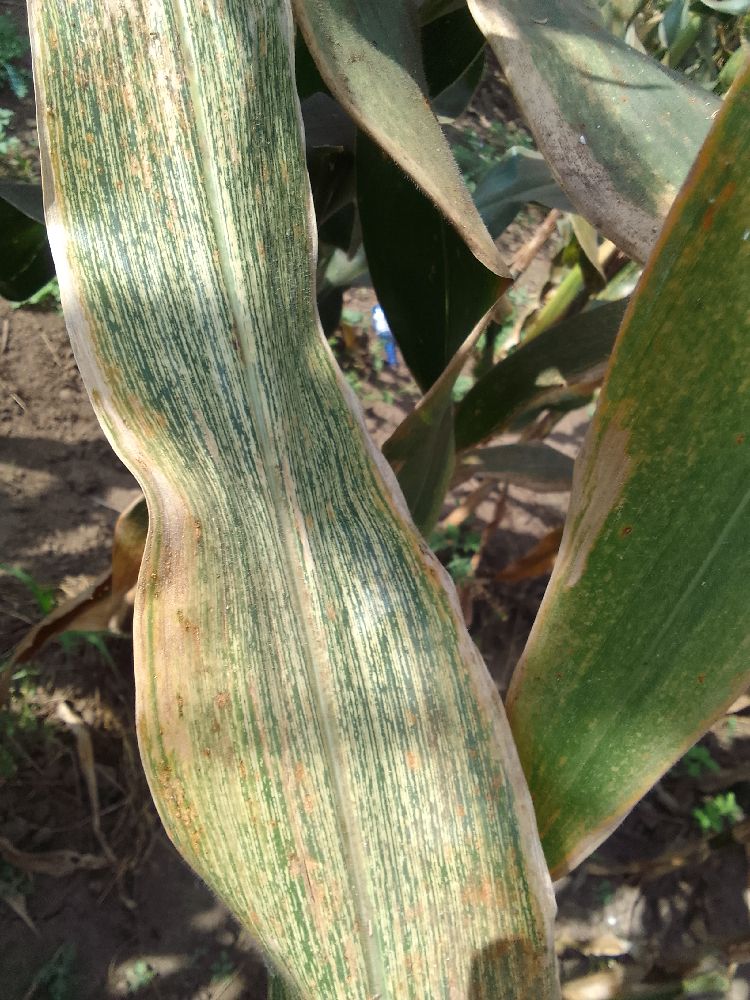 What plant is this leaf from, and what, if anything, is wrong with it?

maize, maize streak virus
